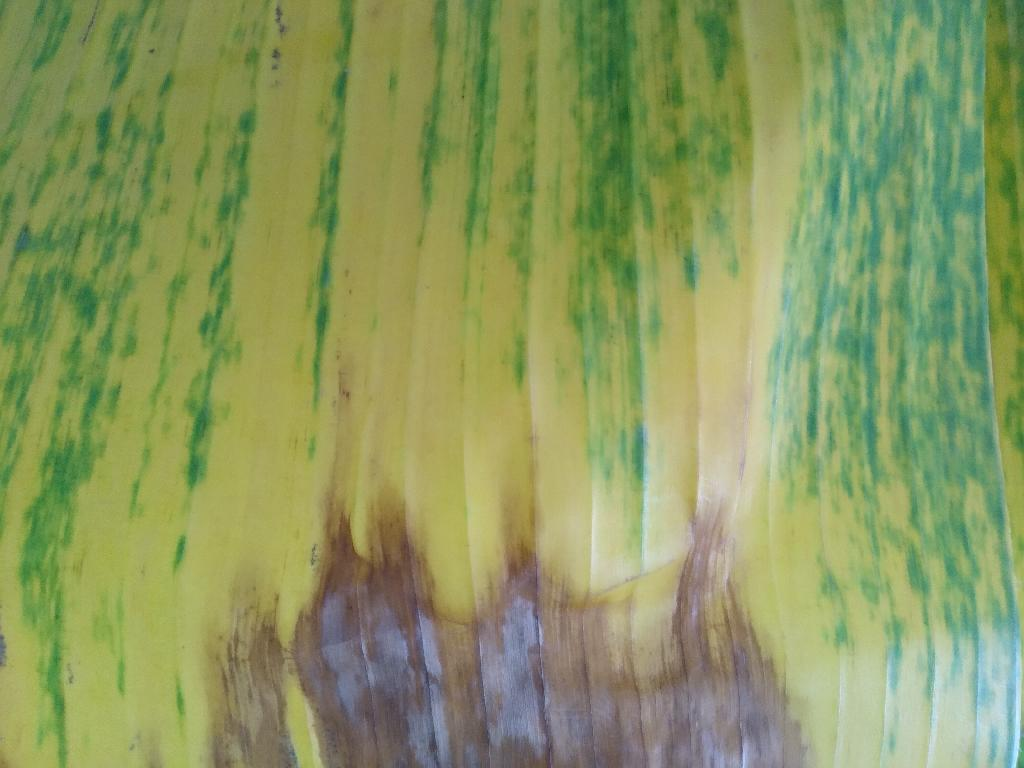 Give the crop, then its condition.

banana, fusarium wilt race 1
